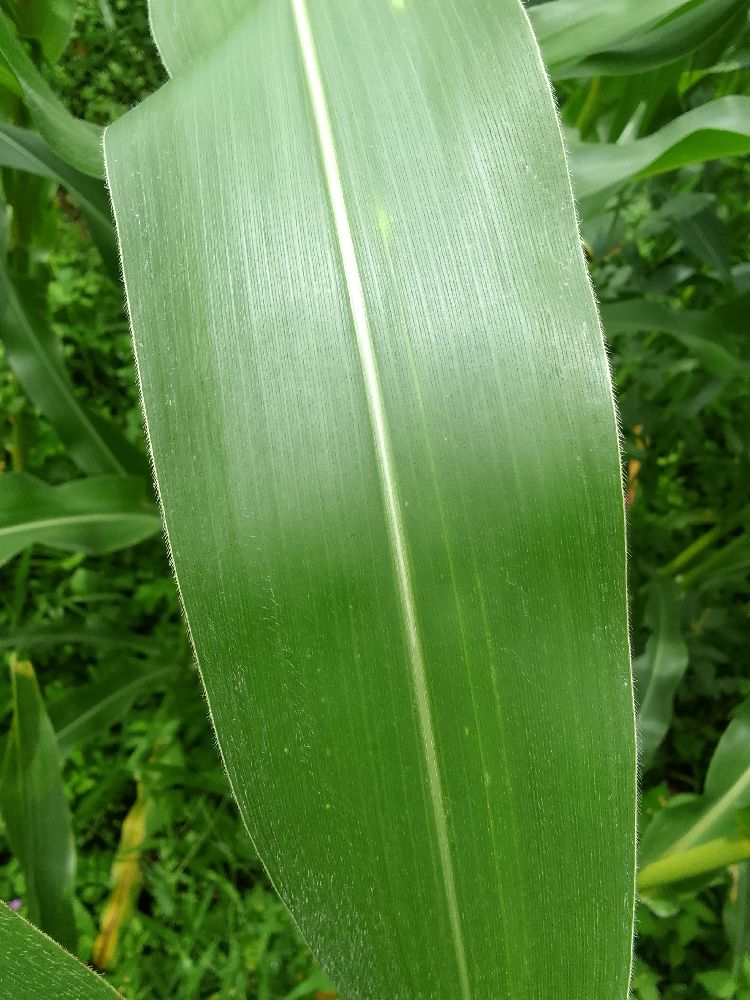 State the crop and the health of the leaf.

maize, healthy
